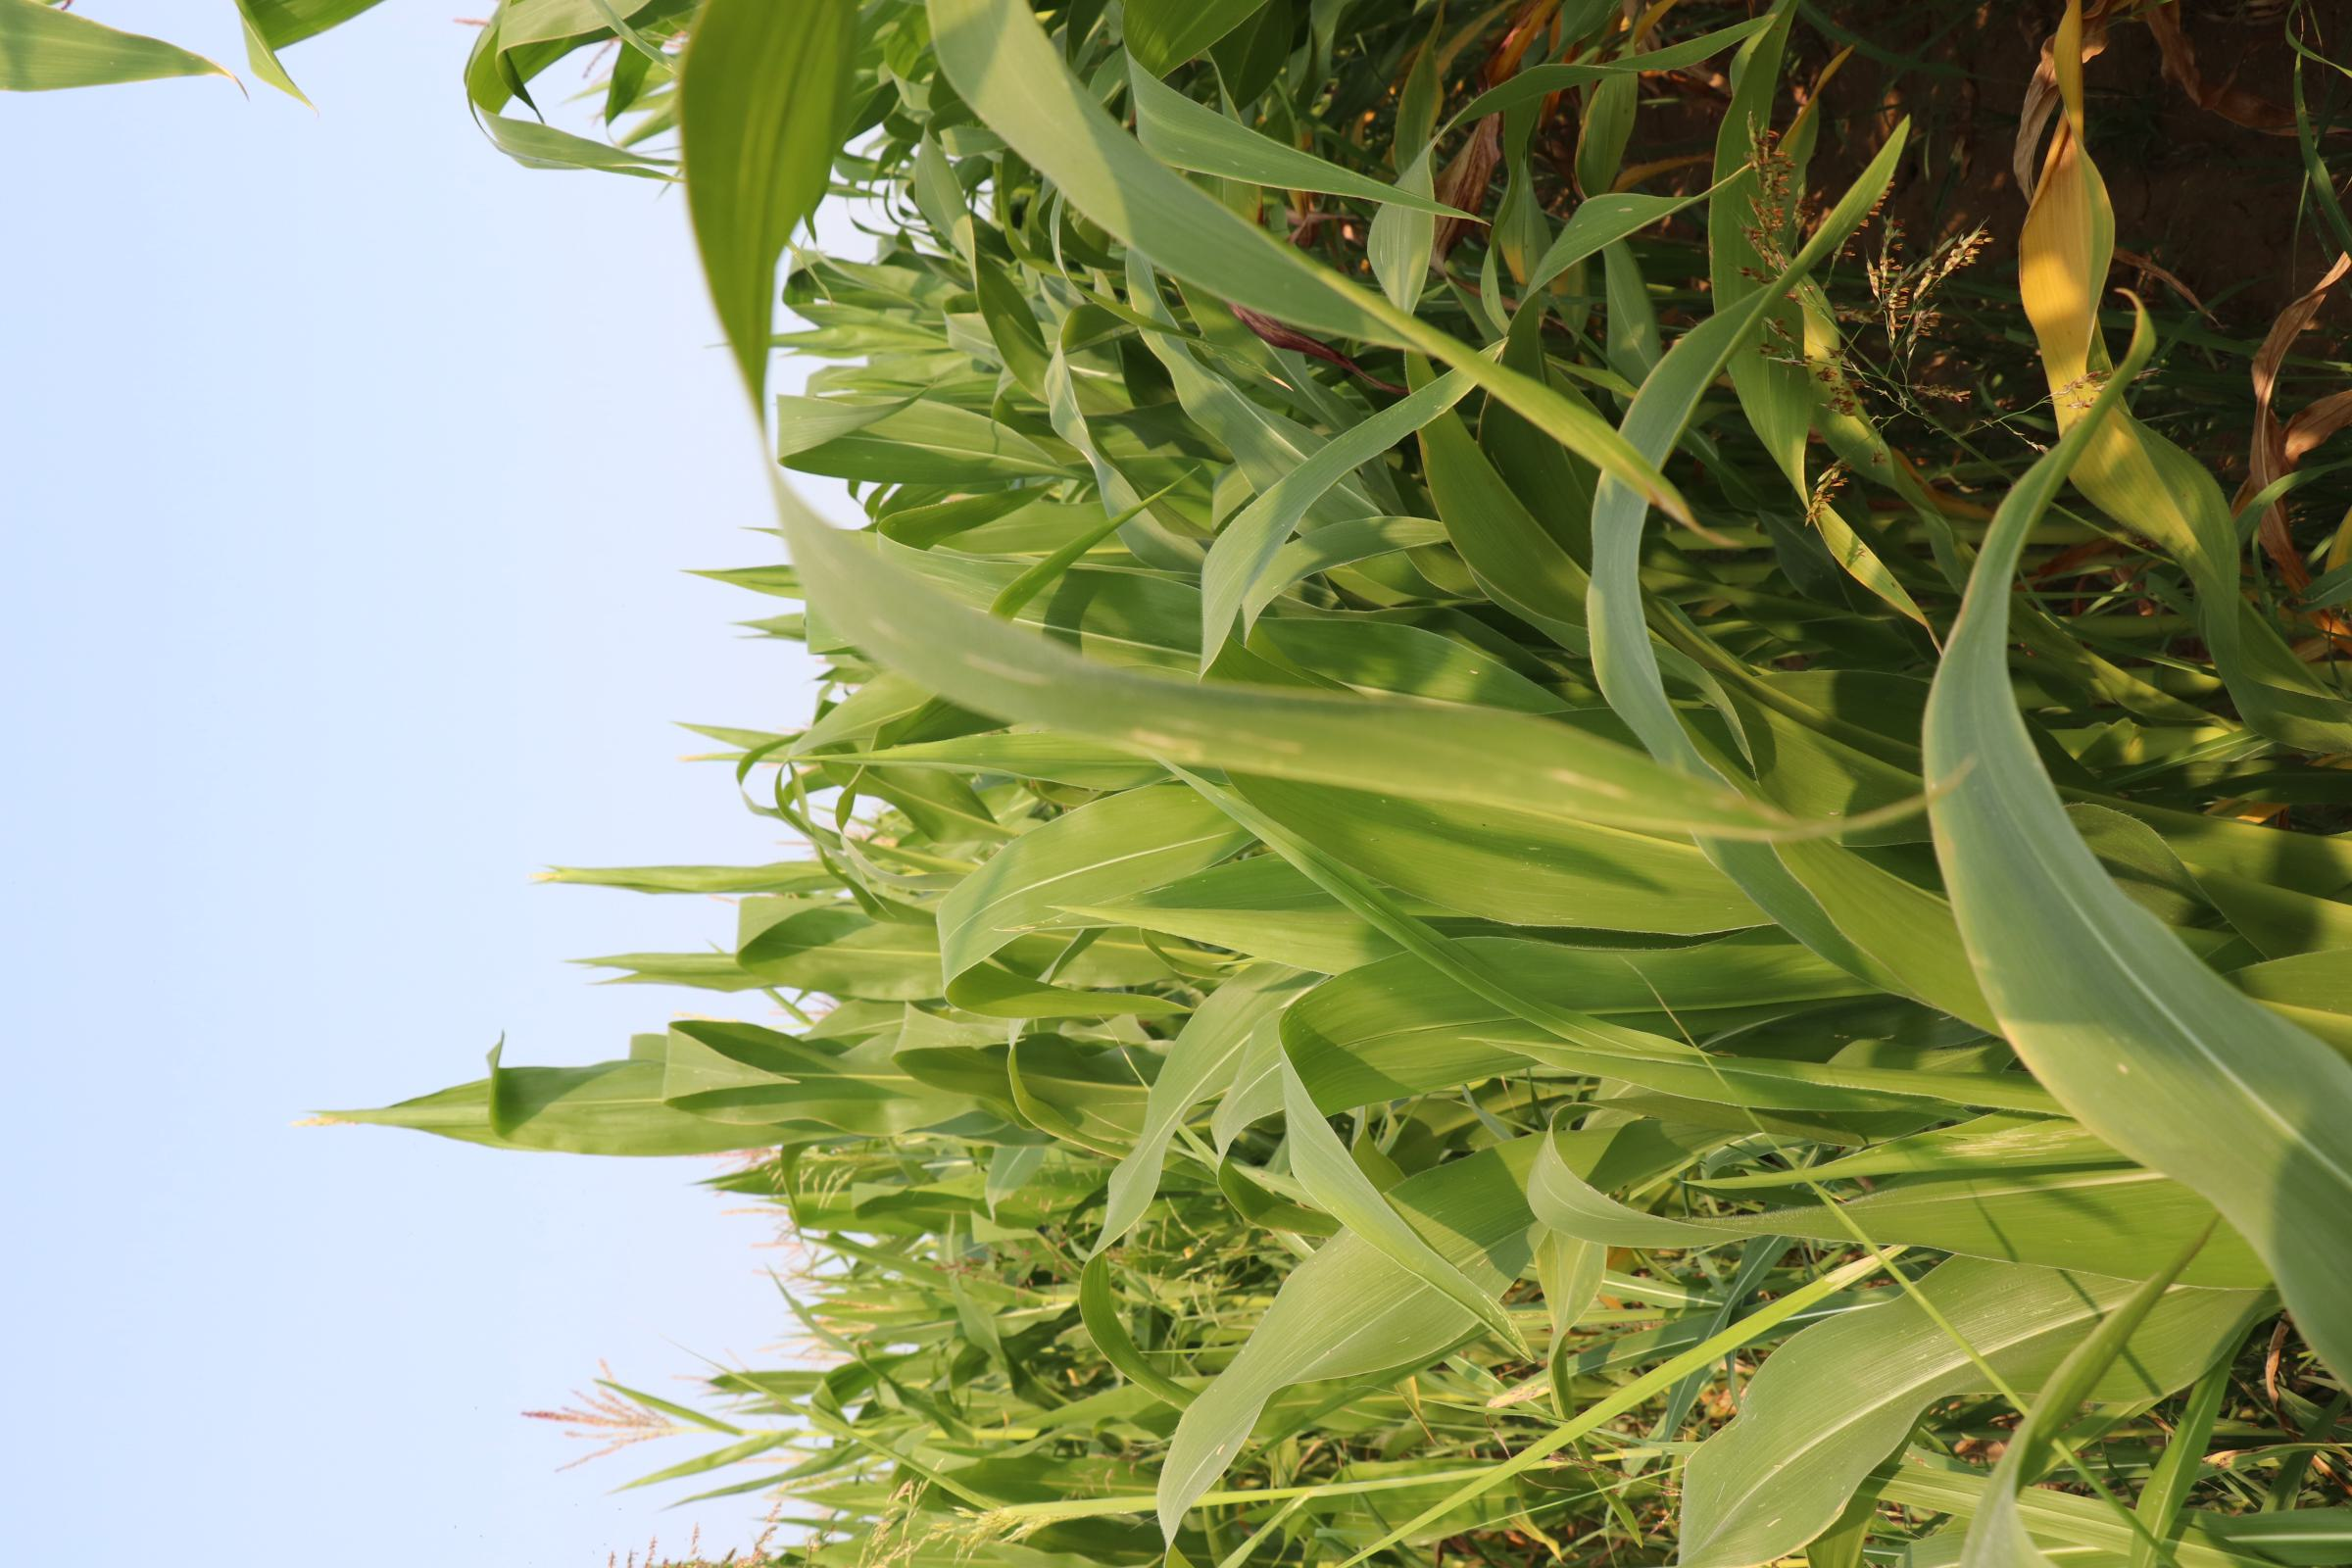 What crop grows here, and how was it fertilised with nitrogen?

maize, reduced nitrogen fertilisation
